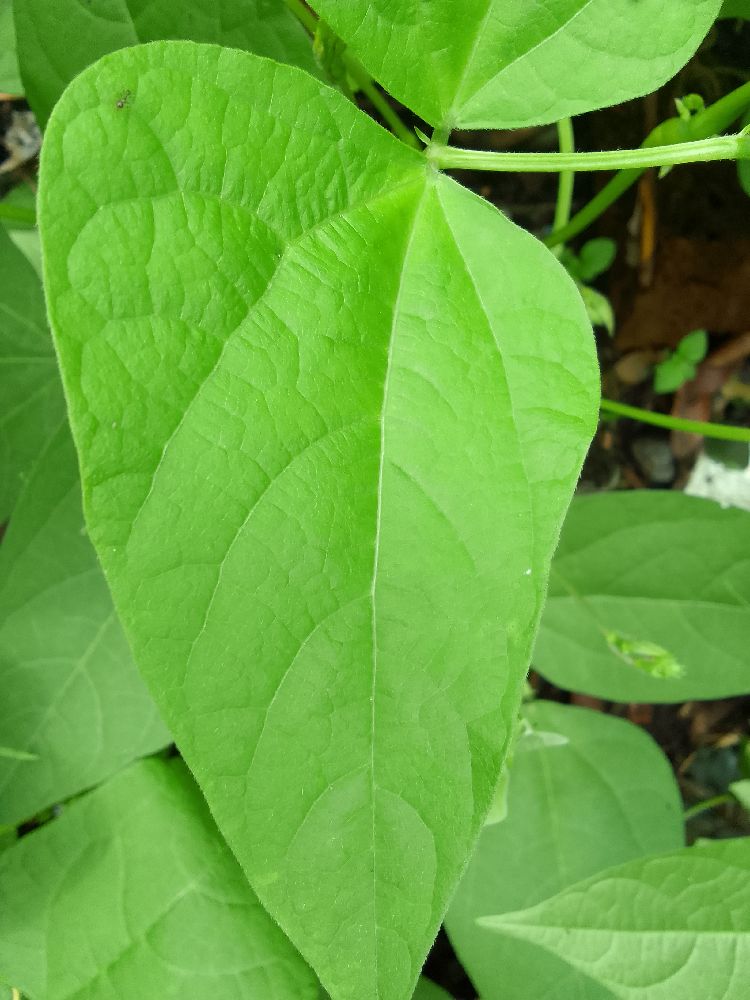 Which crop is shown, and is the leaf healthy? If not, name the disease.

common bean, healthy
